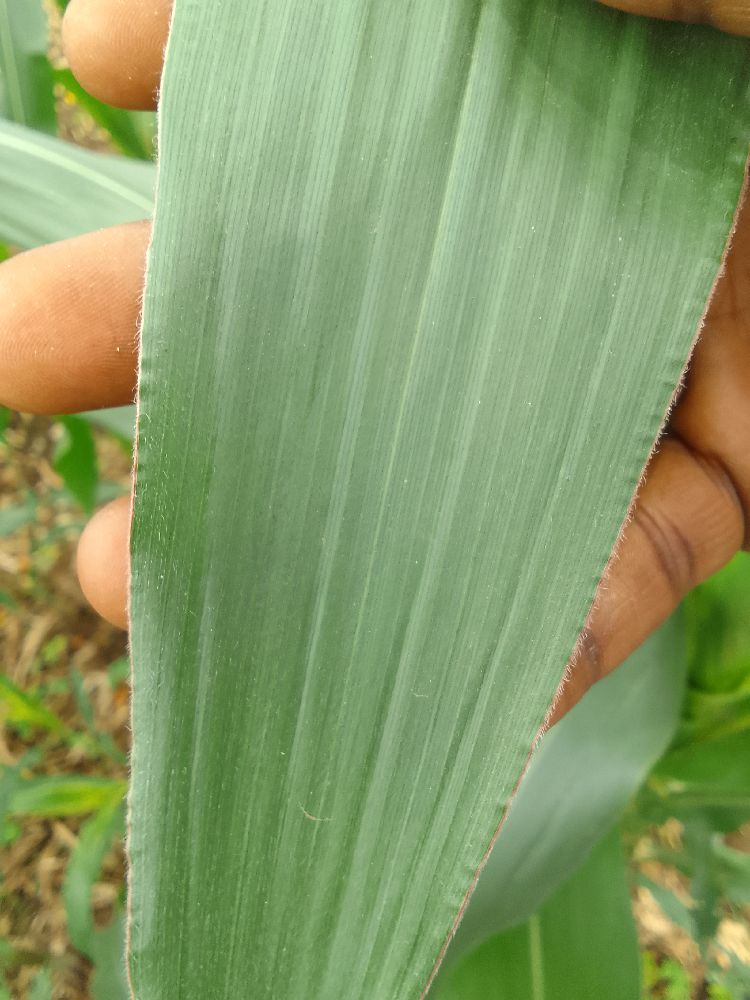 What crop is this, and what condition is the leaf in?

maize, healthy
